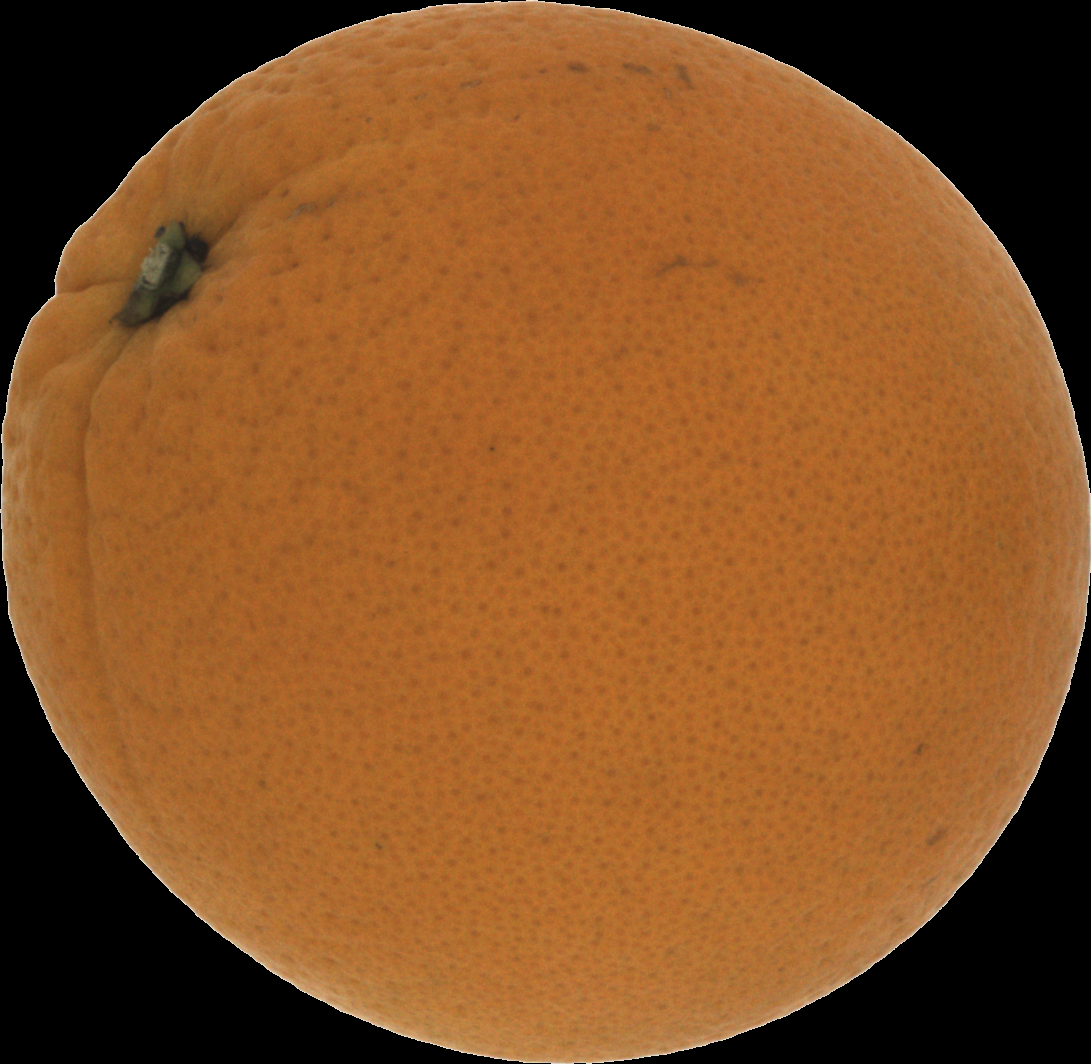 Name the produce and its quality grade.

orange, good
